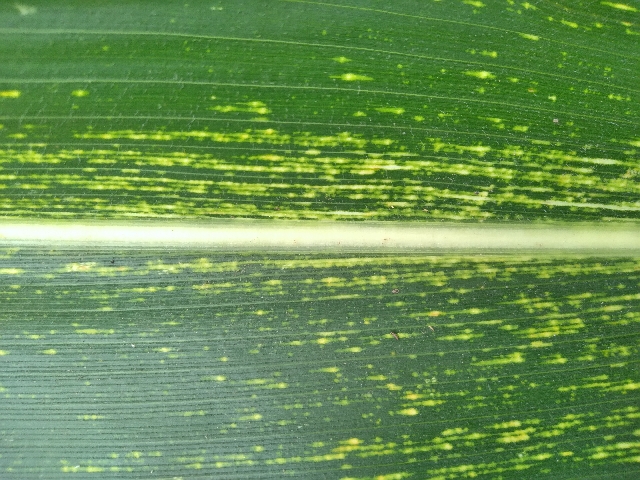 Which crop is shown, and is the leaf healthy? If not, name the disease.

maize, maize streak virus
